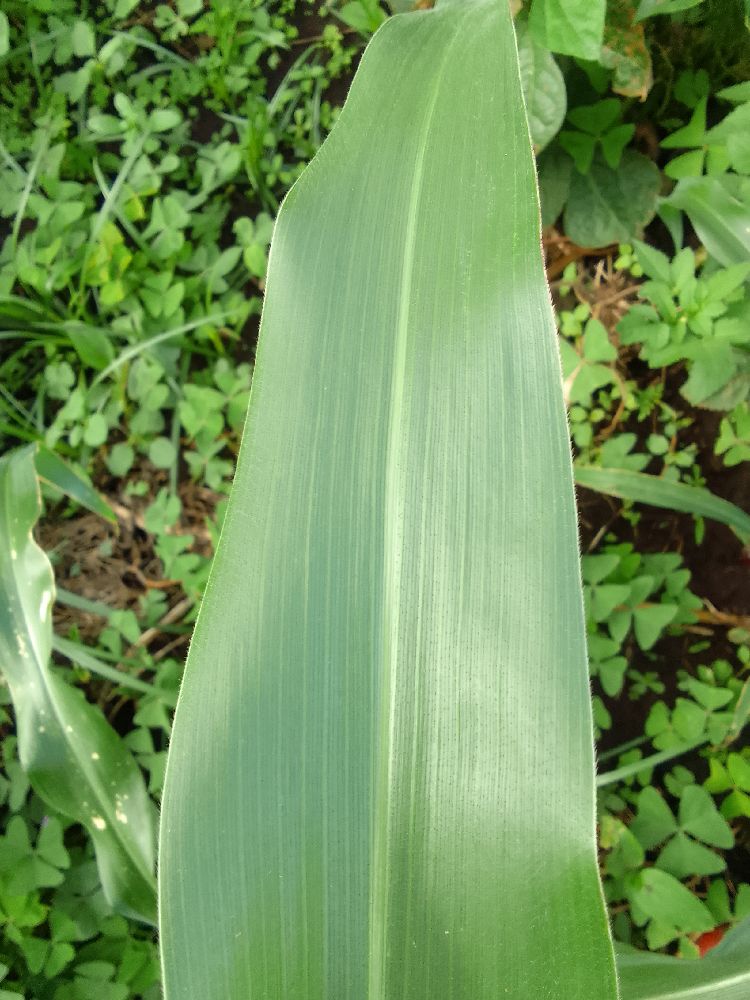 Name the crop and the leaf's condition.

maize, healthy
